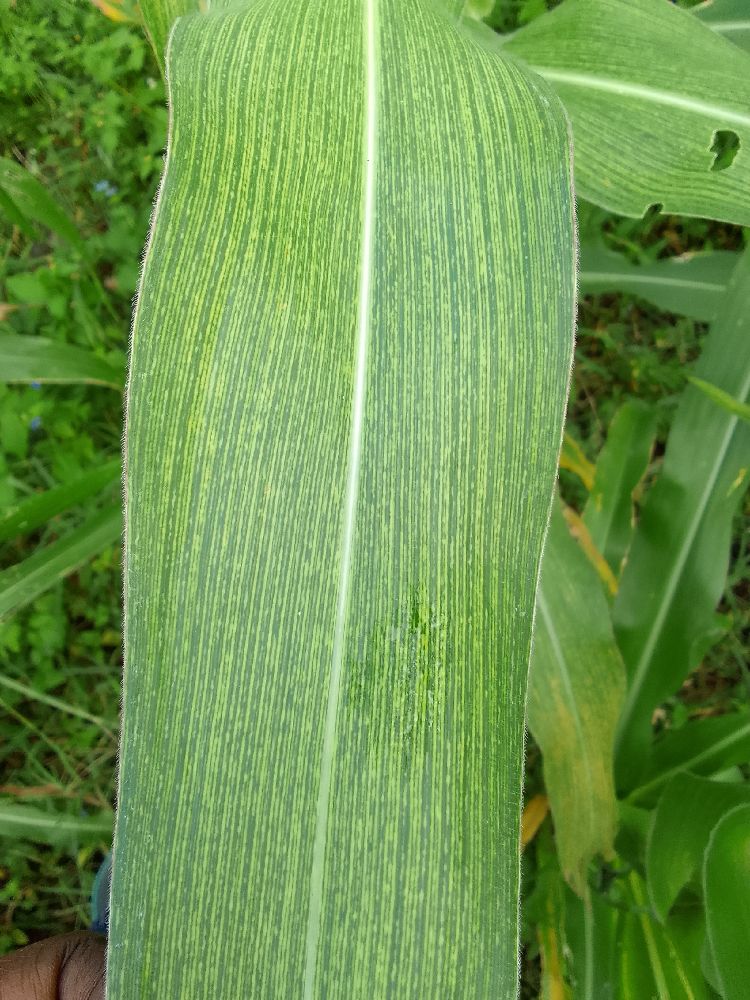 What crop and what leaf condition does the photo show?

maize, maize streak virus
